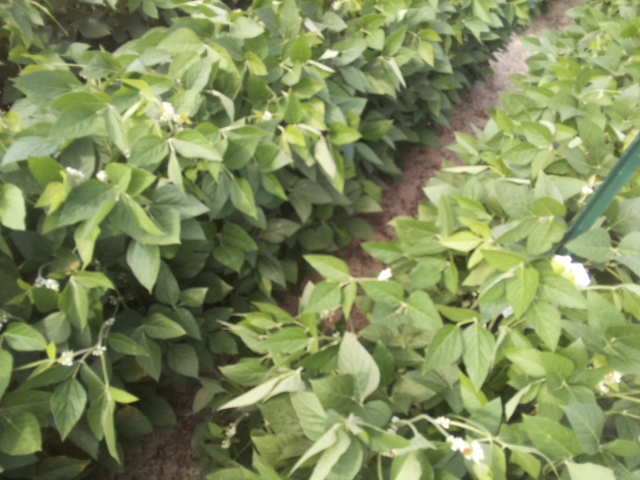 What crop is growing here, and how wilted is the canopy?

soybean, leaflets folding inward at secondary pulvinus with no turgor loss in leaflets or petioles
